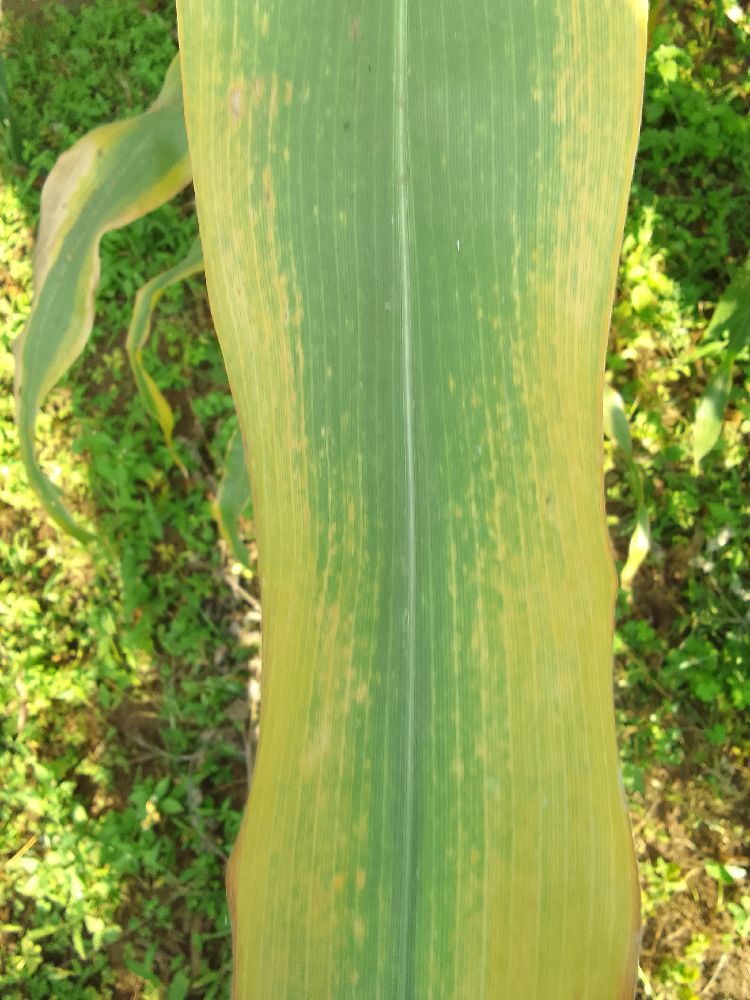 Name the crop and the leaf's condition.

maize, maize lethal necrosis
